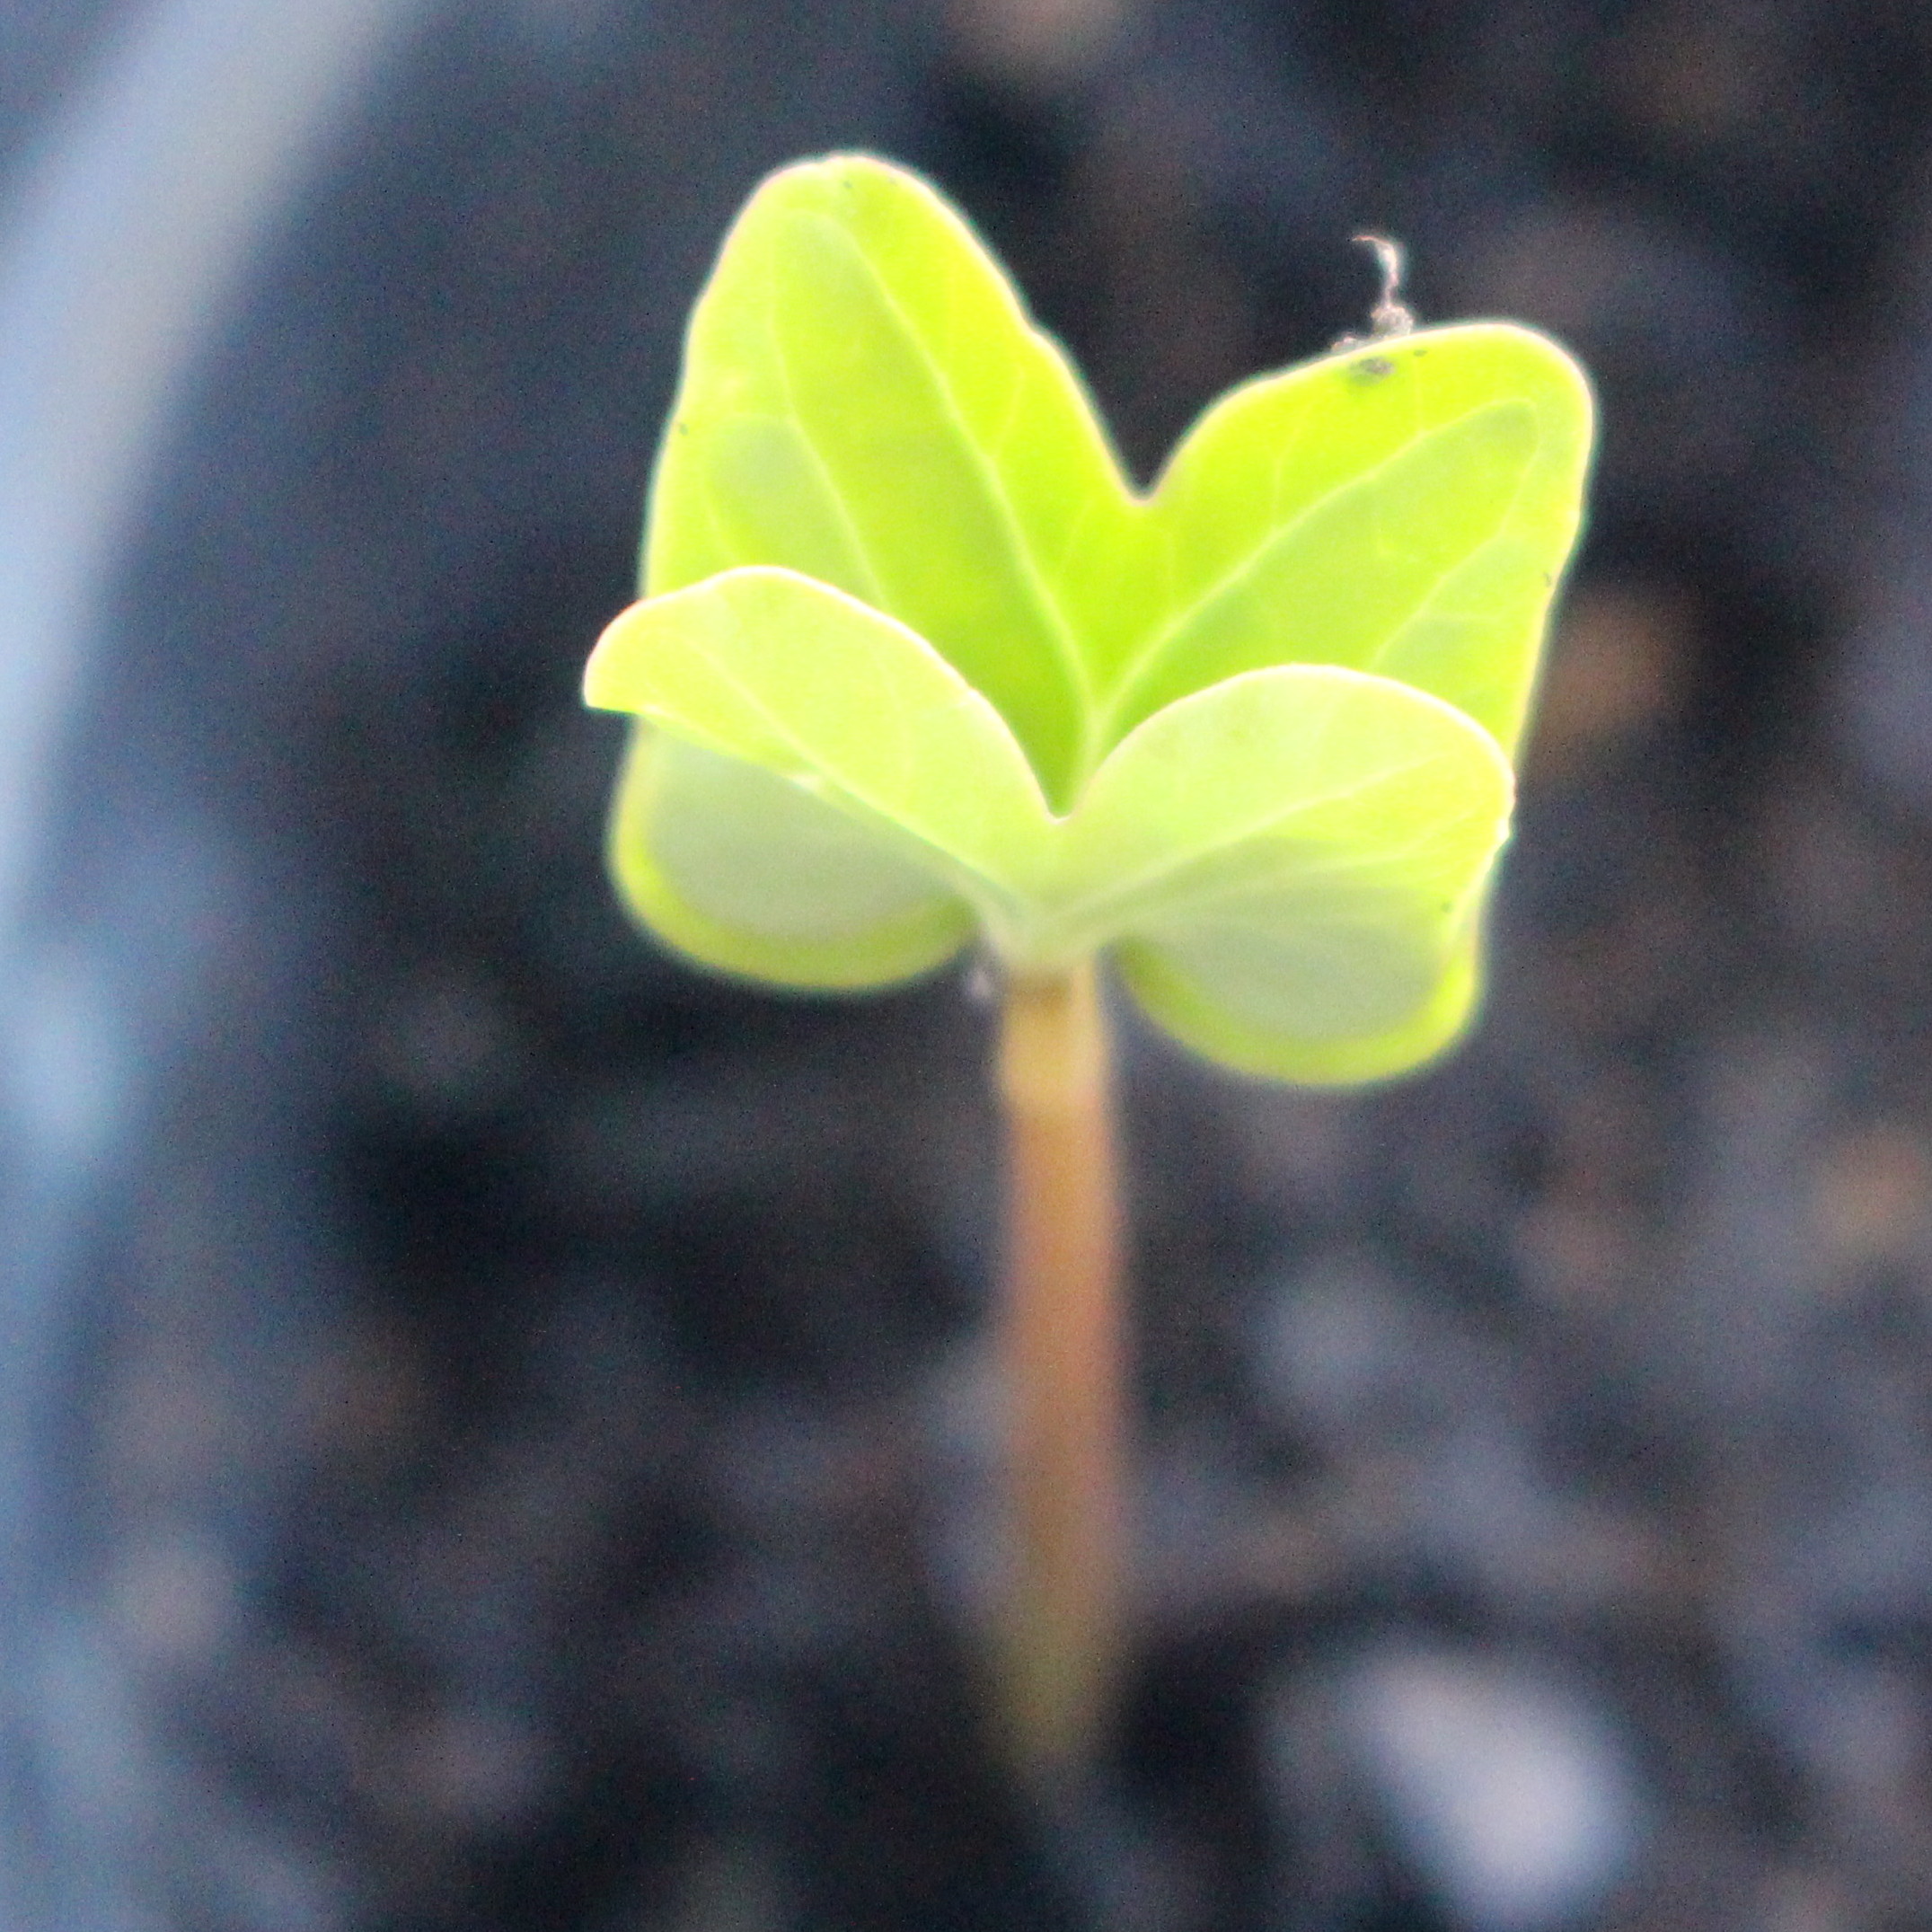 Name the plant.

Convolvulus arvensis
